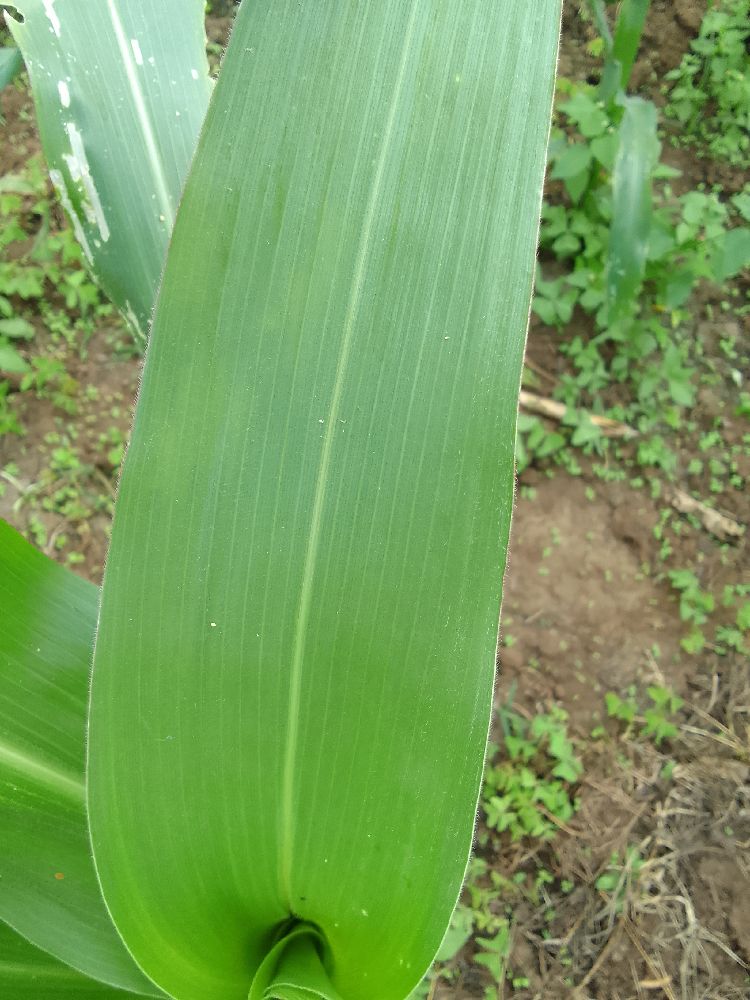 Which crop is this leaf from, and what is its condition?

maize, healthy
